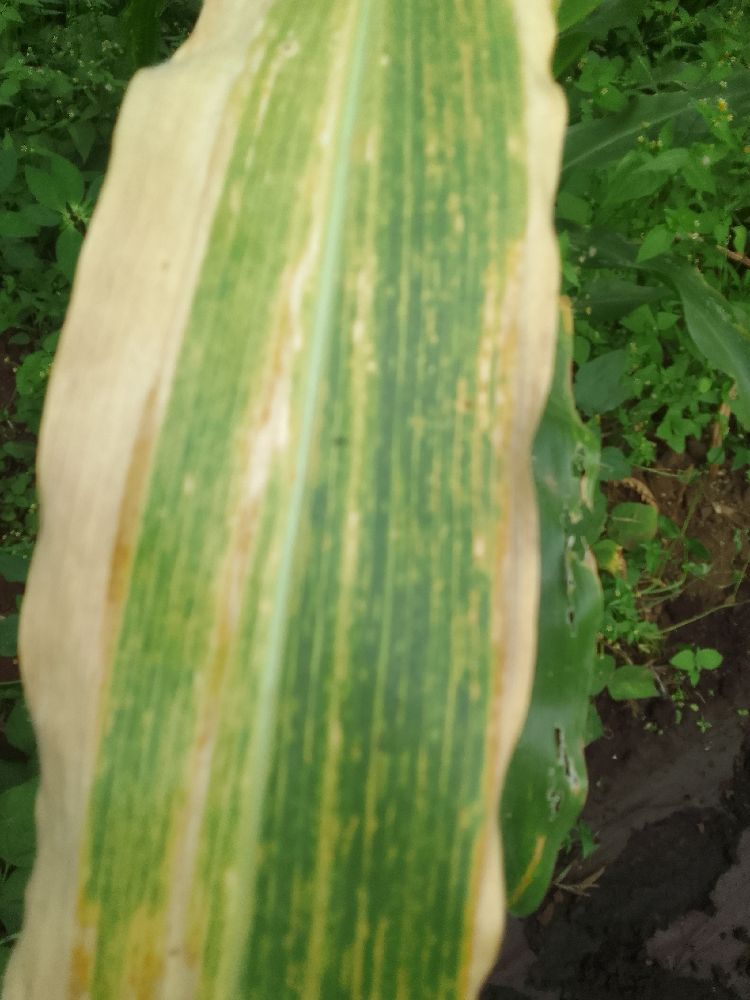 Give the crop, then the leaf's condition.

maize, maize lethal necrosis
